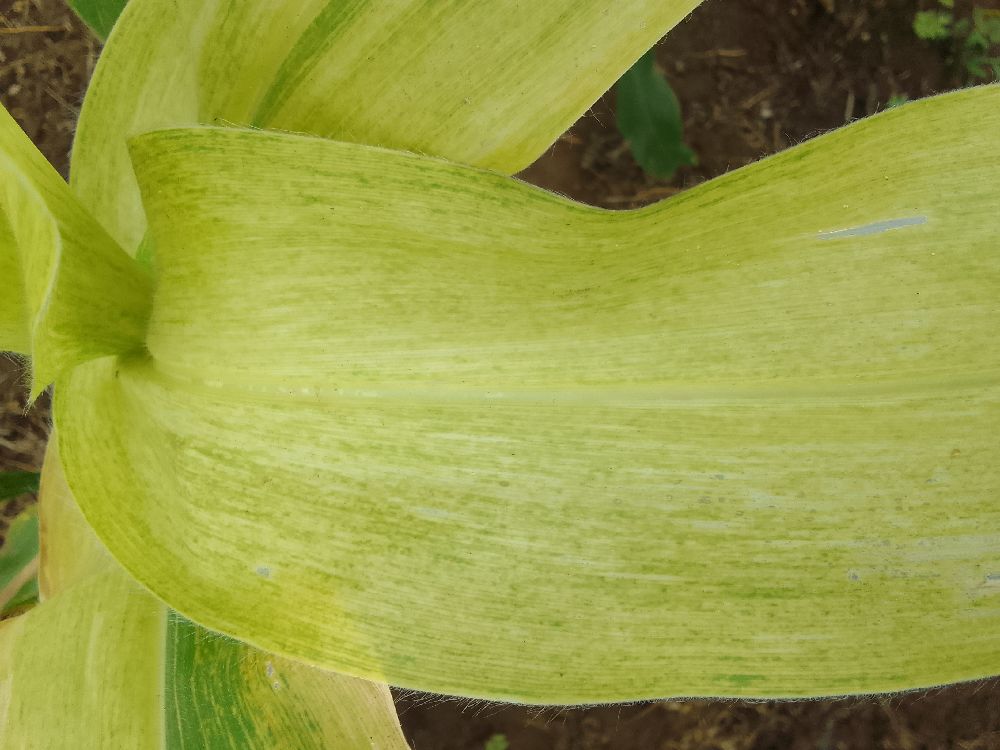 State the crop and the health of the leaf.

maize, maize lethal necrosis
